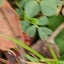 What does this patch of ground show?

unstructured weed
